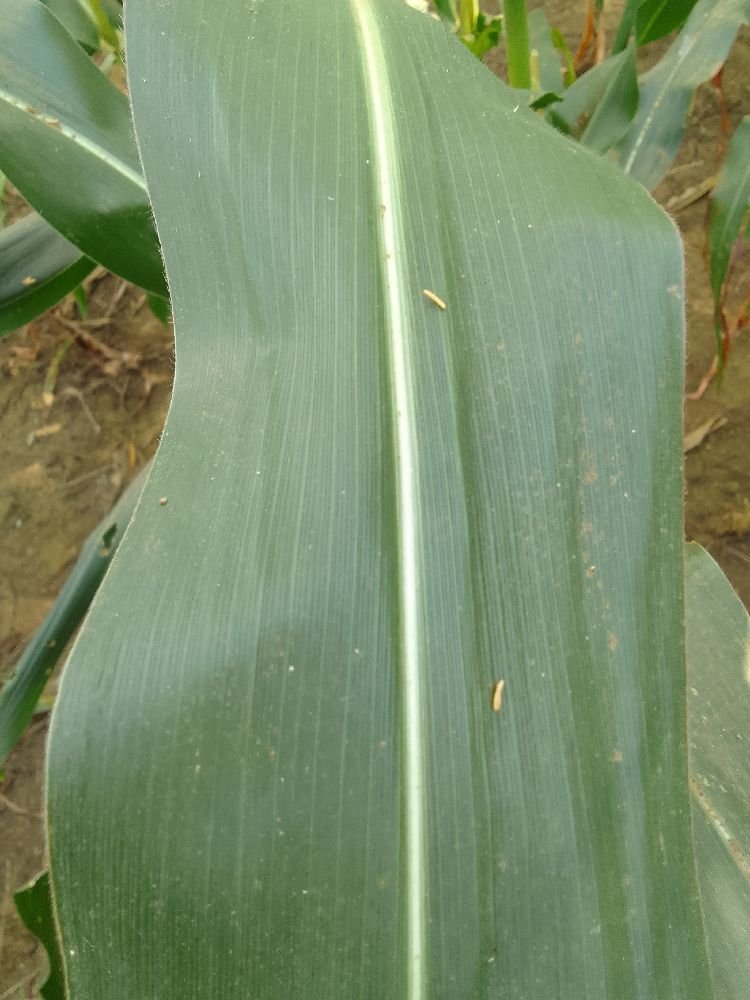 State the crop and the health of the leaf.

maize, healthy
